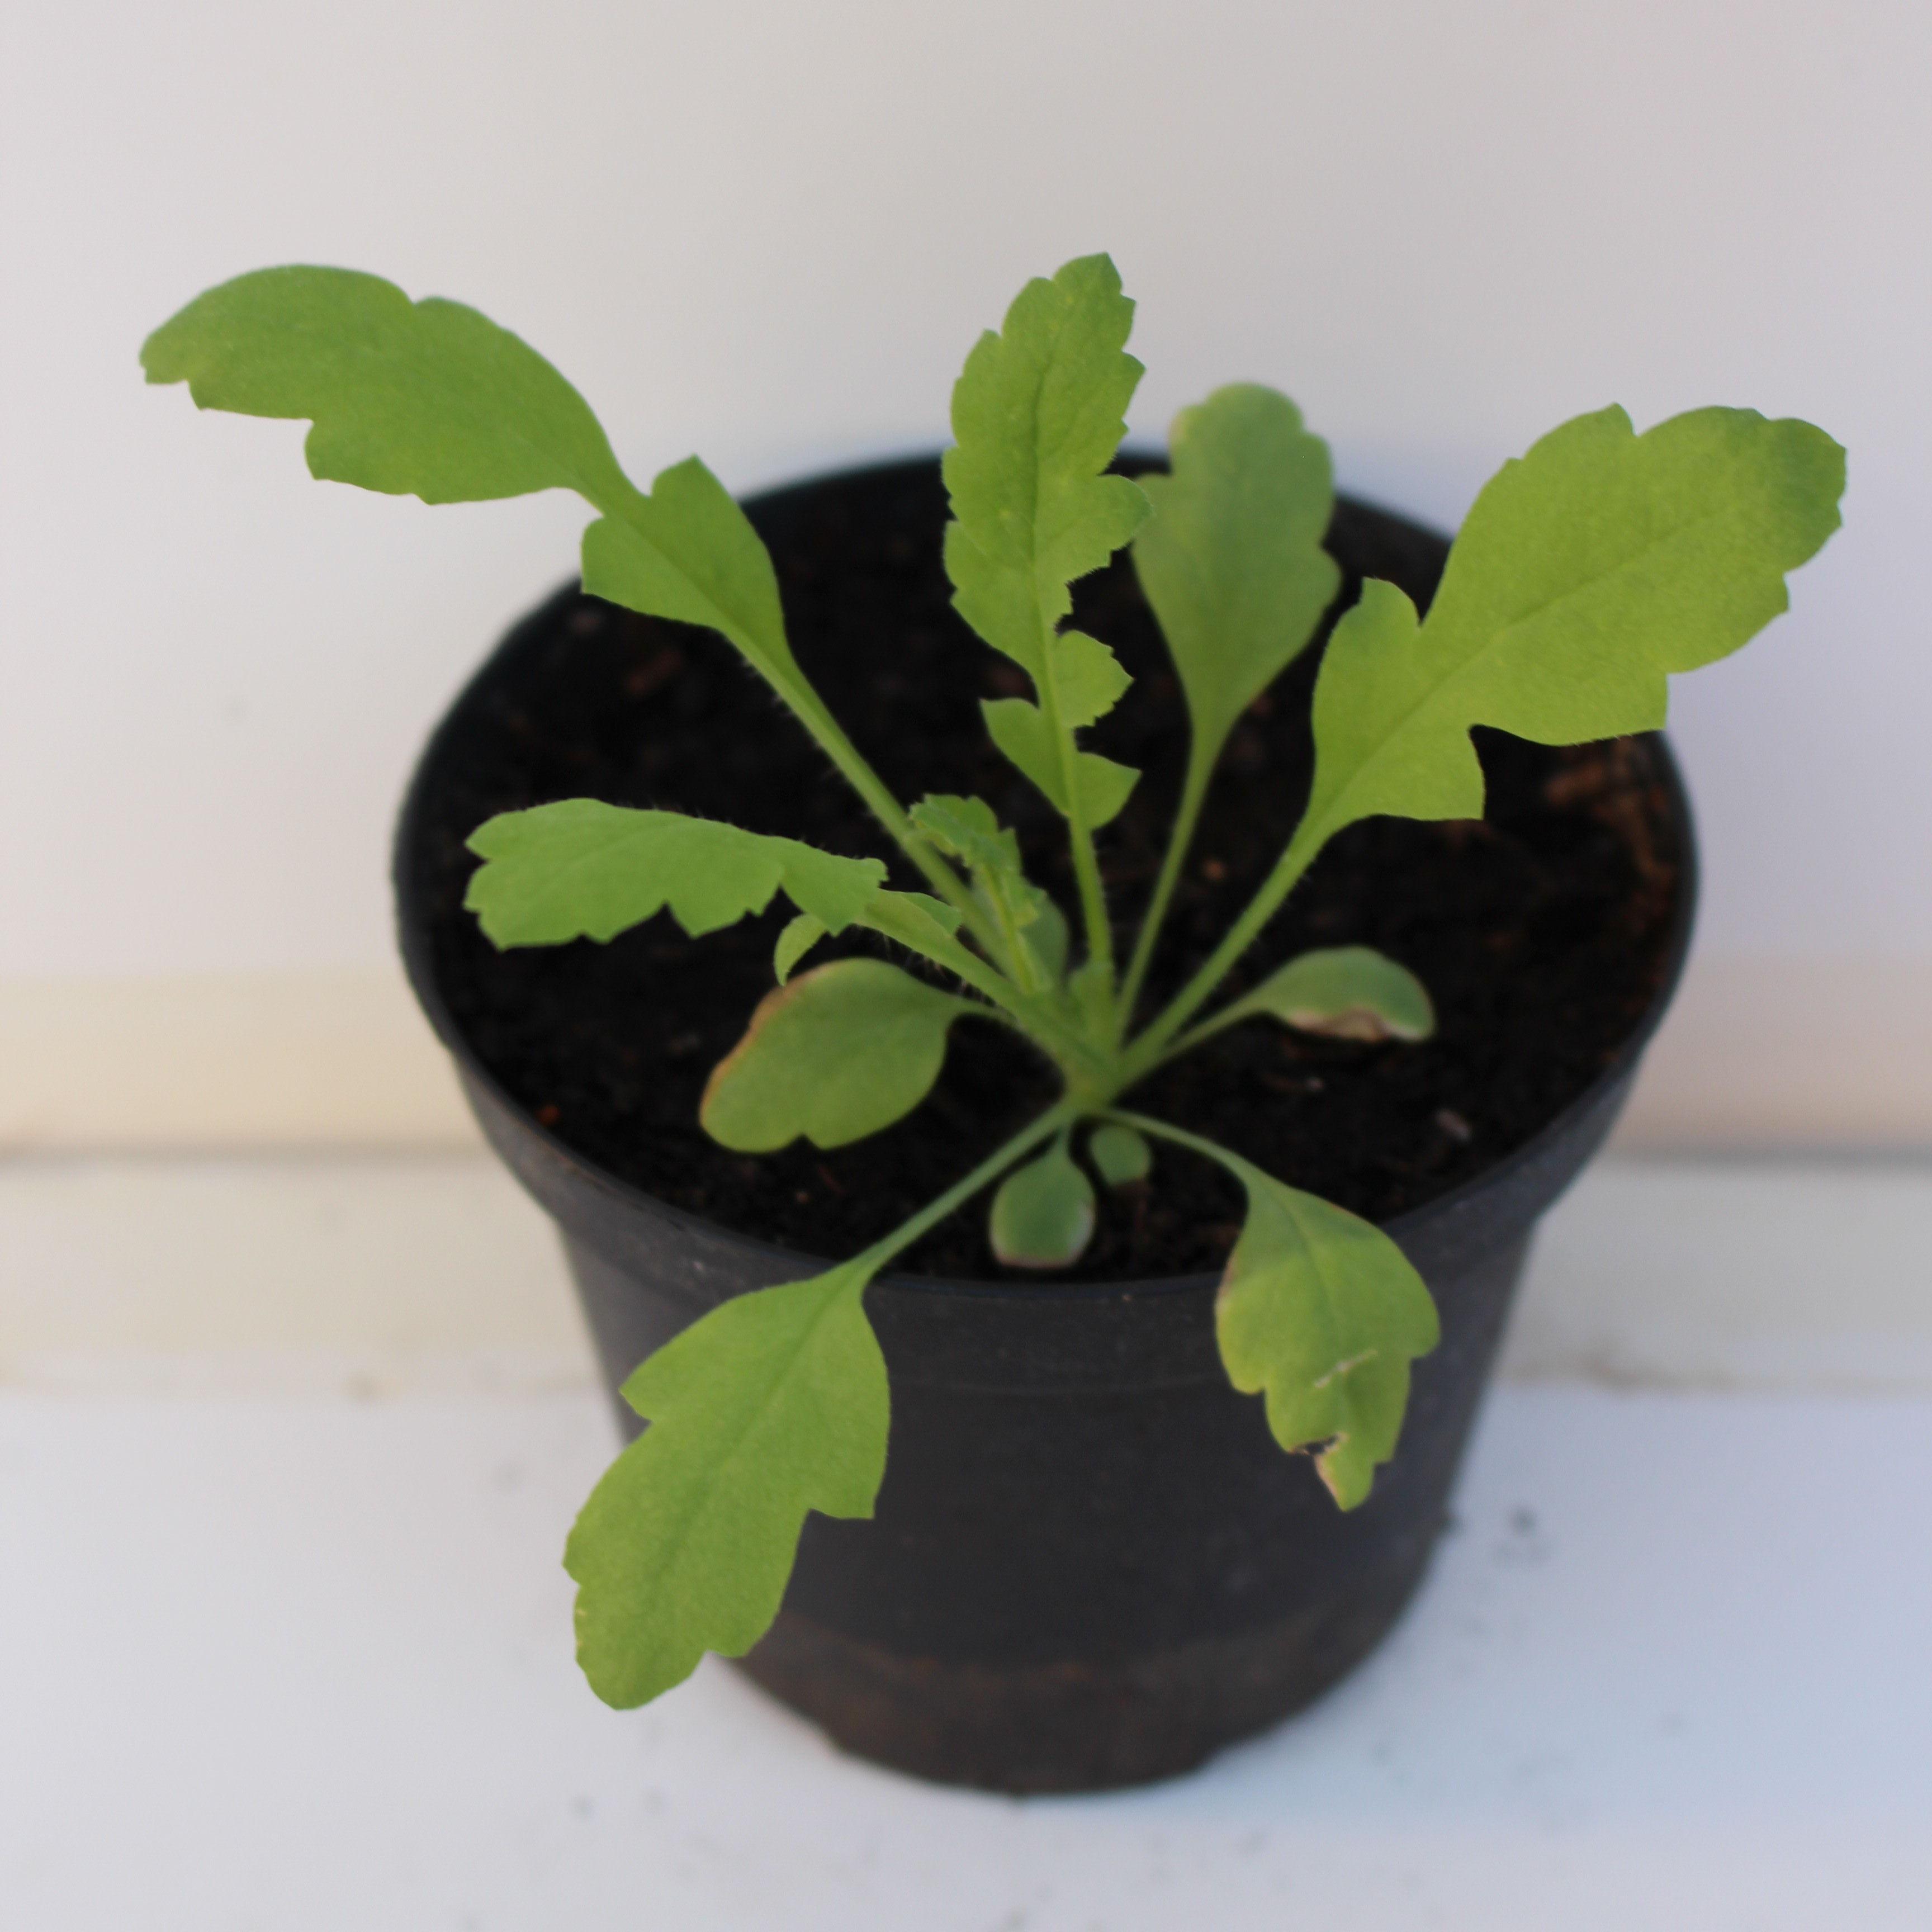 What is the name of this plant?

Papaver rhoeas
